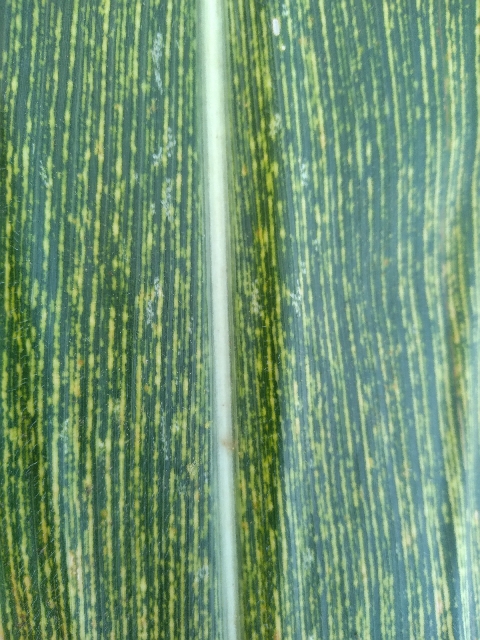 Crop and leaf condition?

maize, maize streak virus
